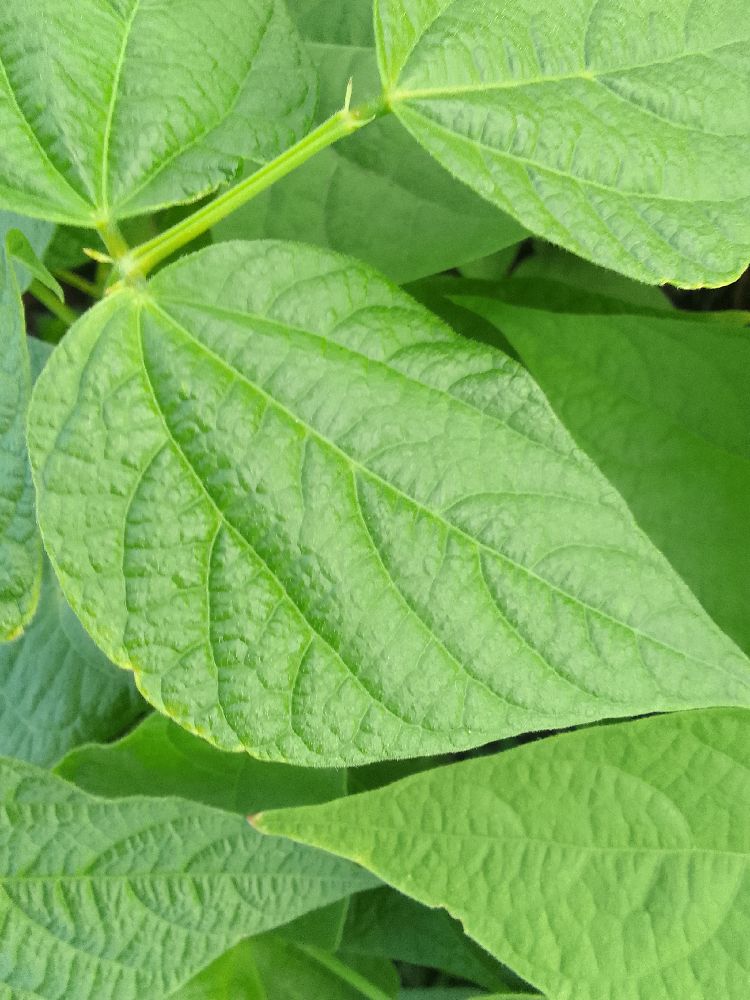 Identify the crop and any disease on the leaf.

common bean, healthy
